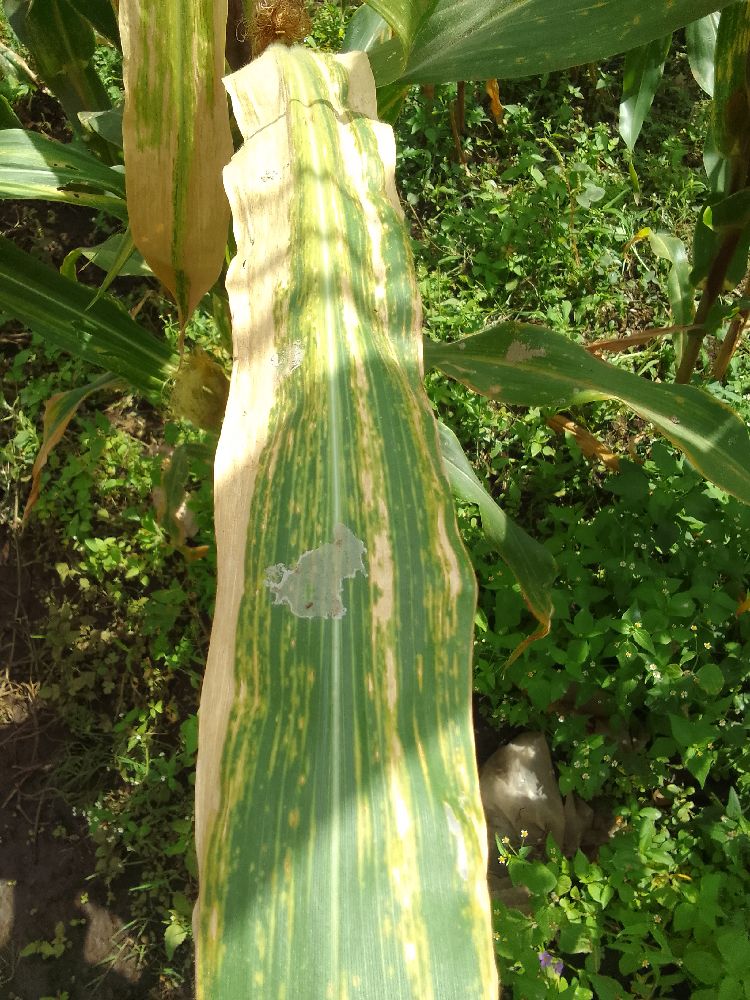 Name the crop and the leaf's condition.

maize, maize lethal necrosis
